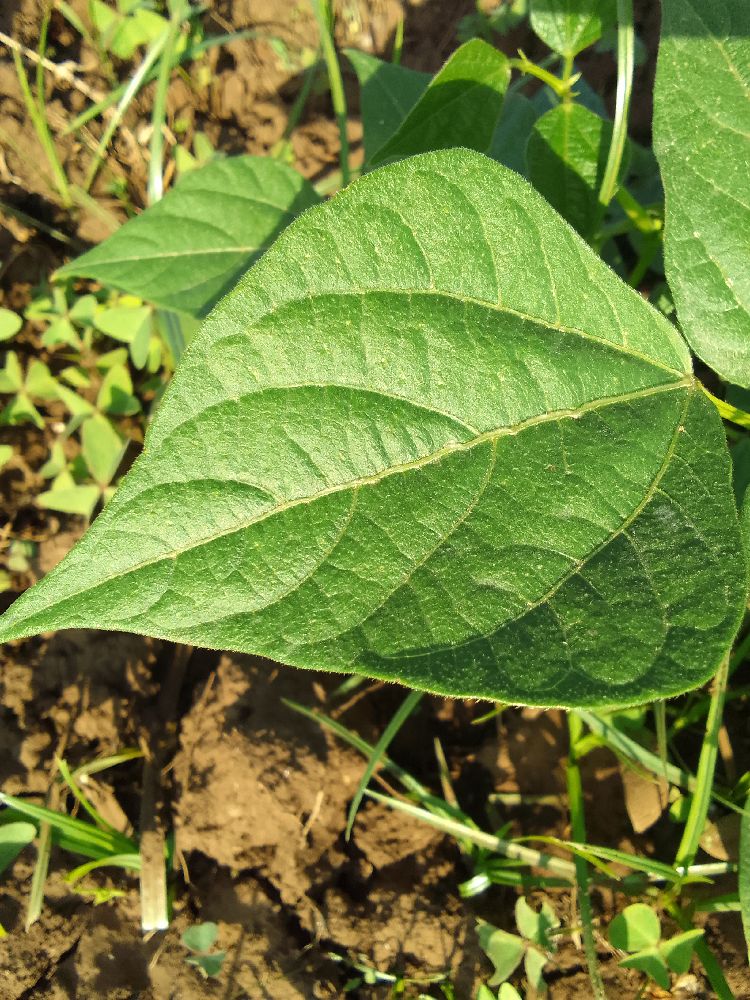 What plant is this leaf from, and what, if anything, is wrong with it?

common bean, healthy
